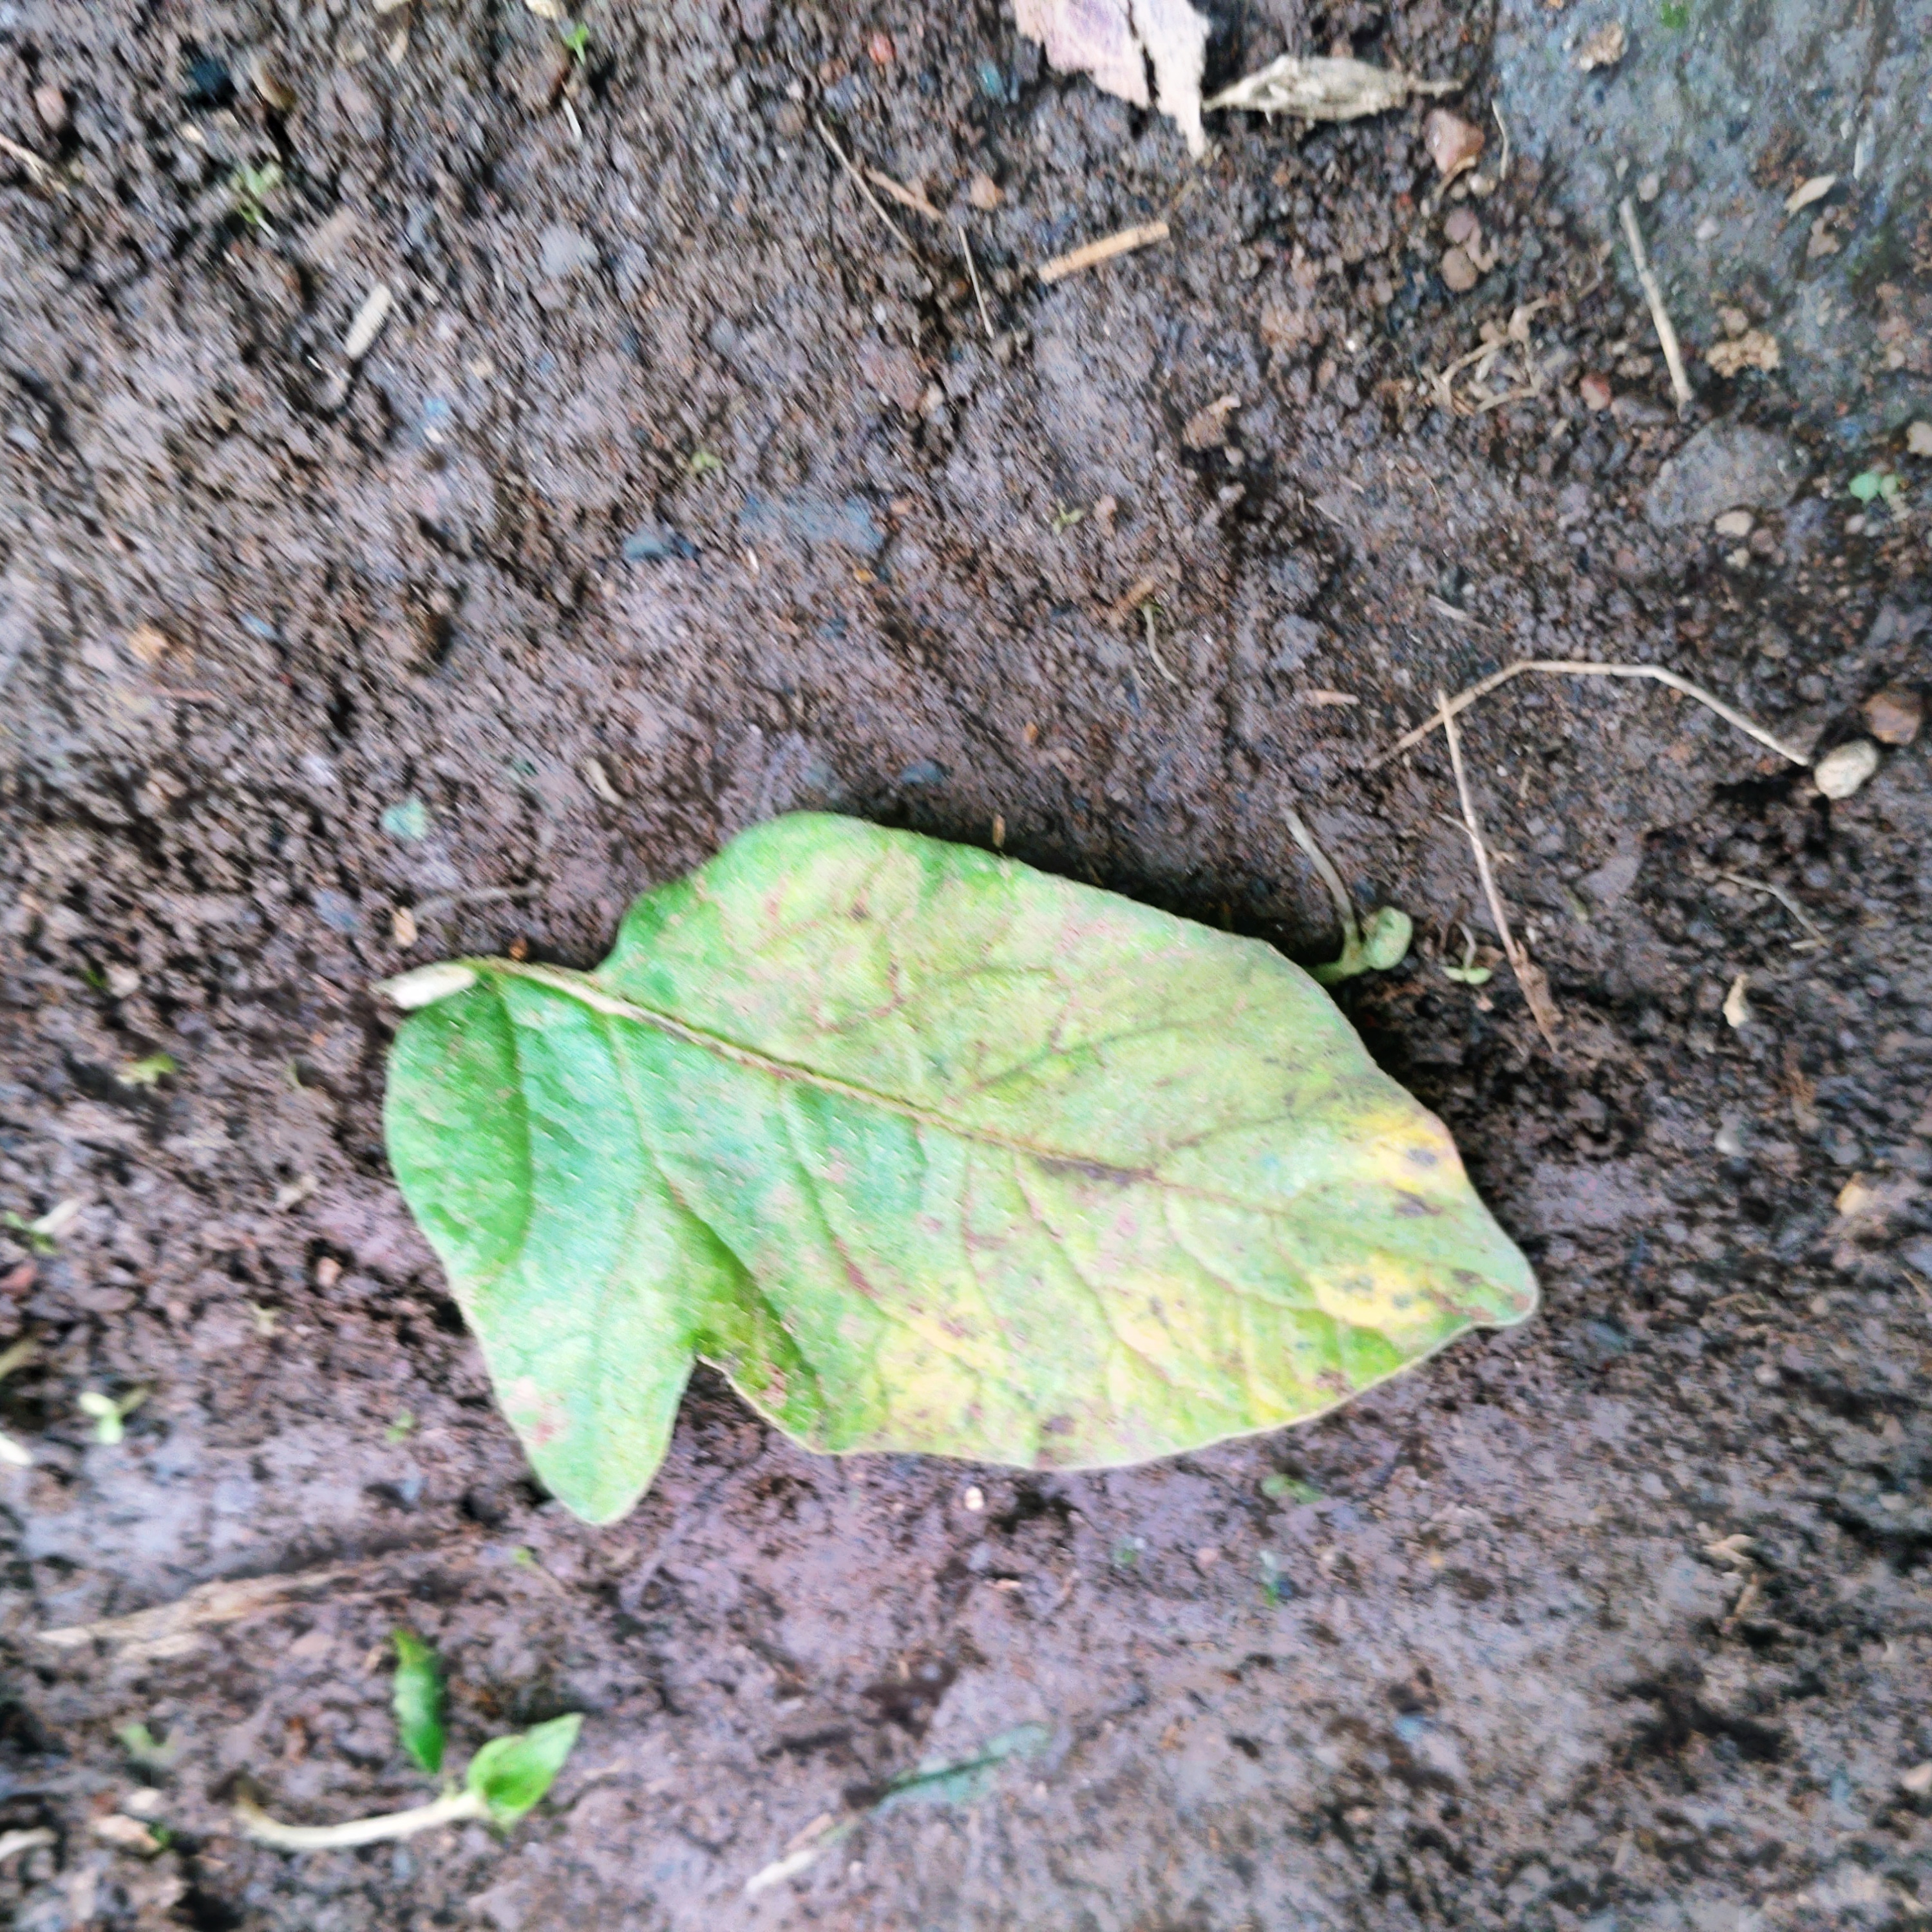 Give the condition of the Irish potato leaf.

late blight
